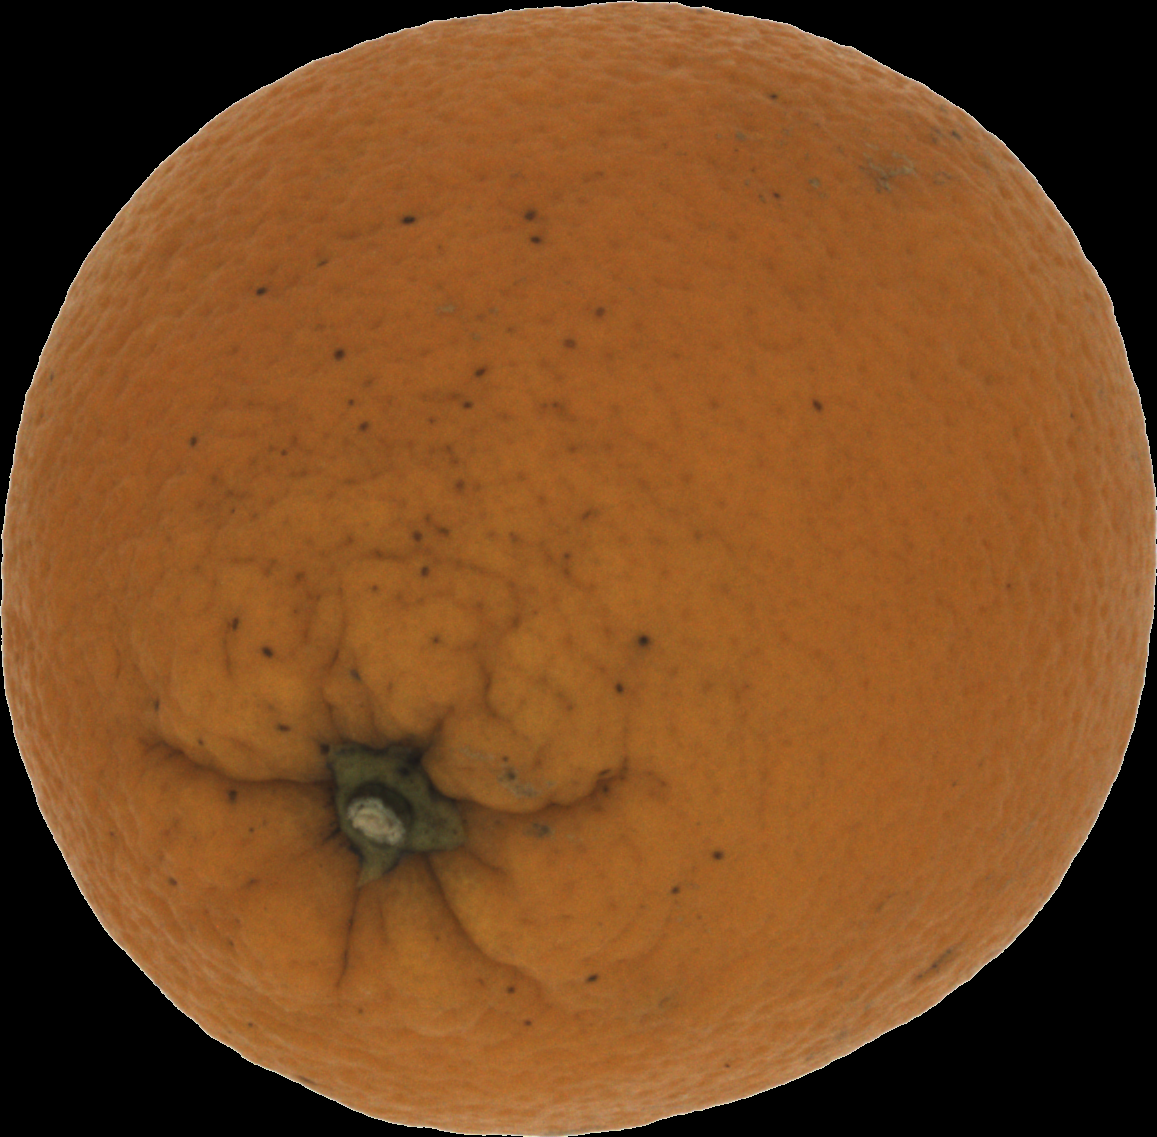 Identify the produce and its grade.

orange, bad
